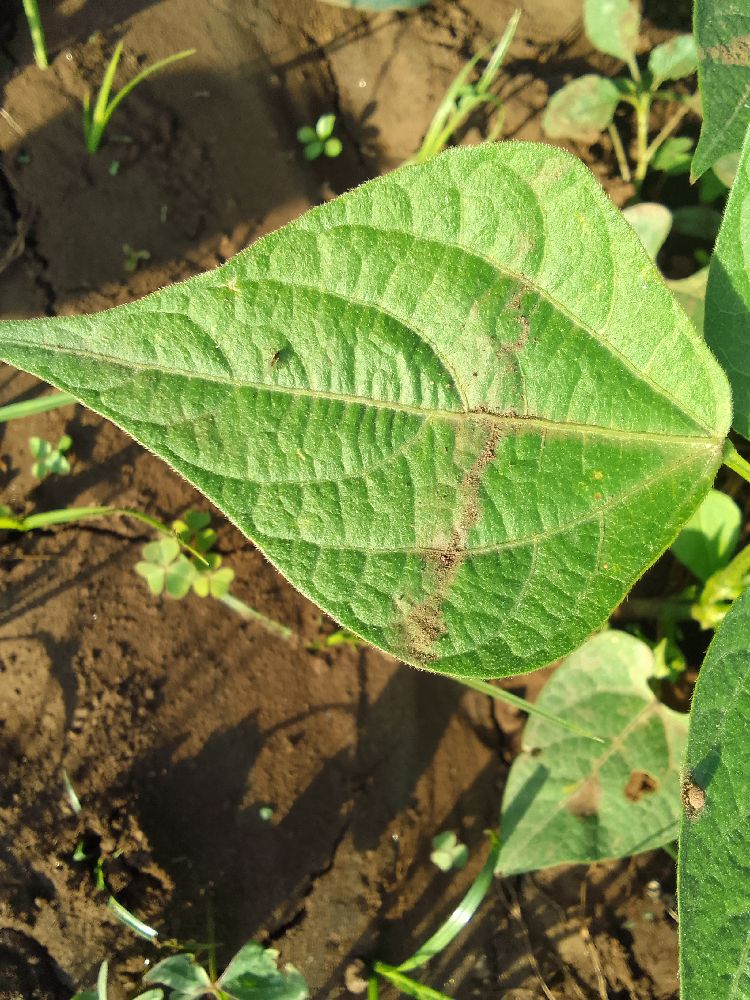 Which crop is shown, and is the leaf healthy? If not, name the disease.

common bean, healthy
